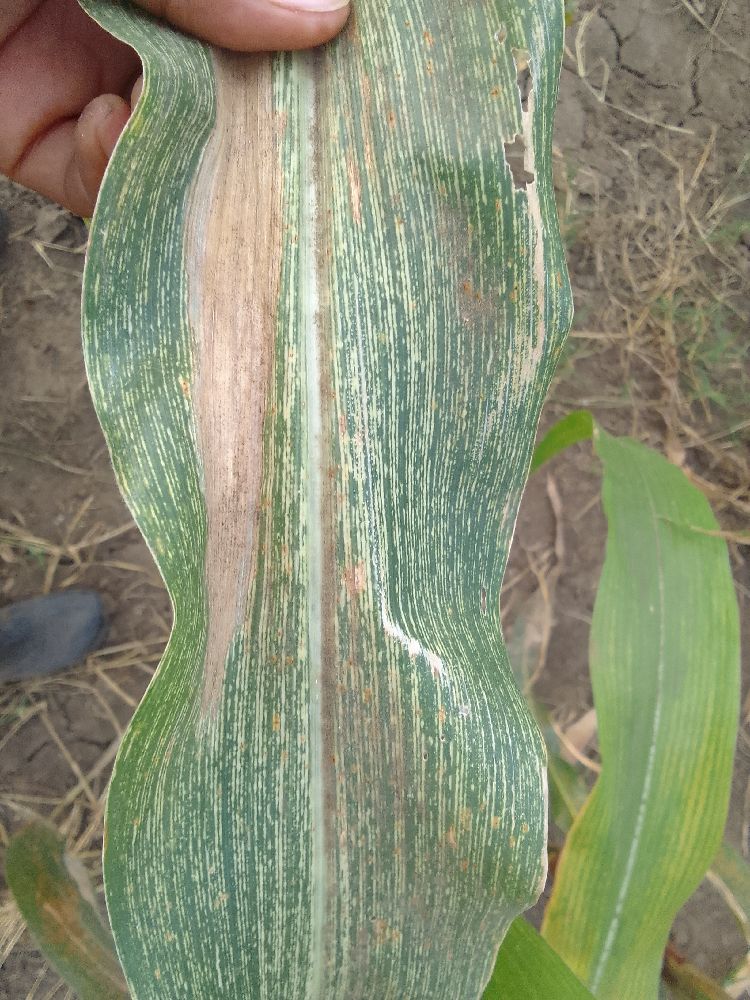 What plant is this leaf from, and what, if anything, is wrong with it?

maize, maize streak virus
